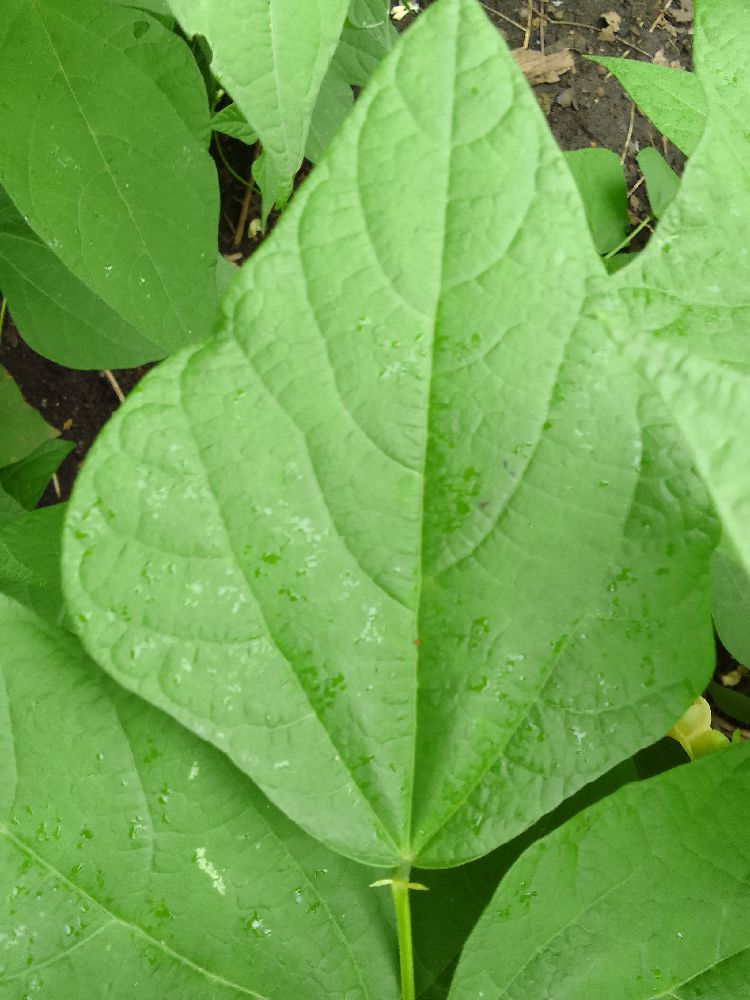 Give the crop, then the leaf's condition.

common bean, healthy
